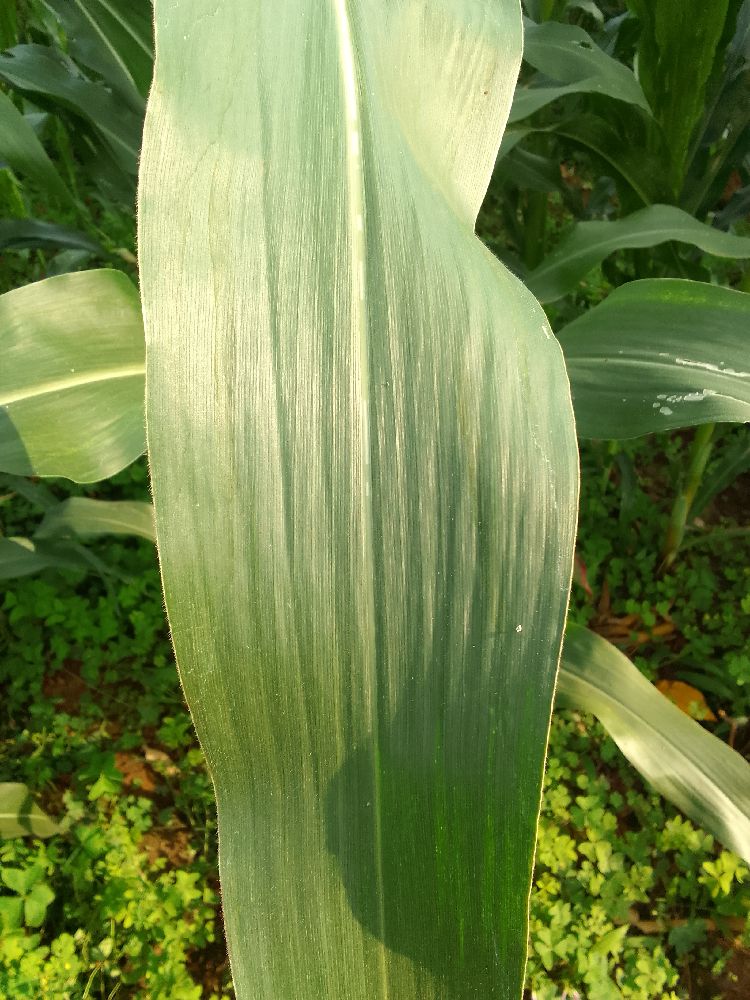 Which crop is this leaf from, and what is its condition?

maize, healthy
